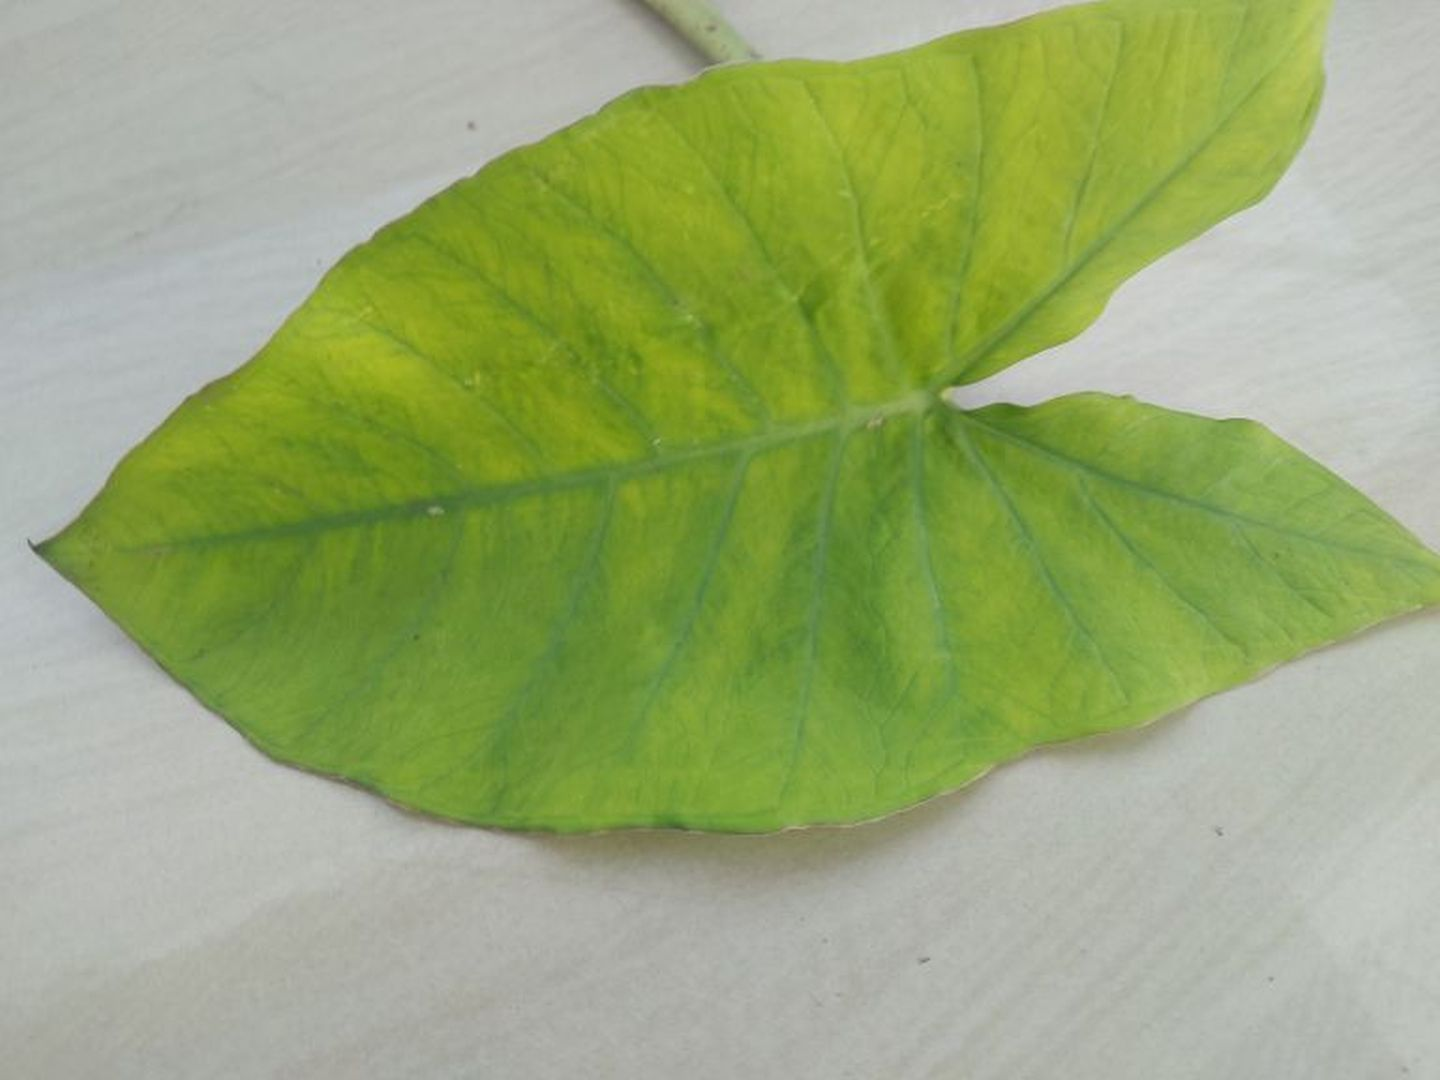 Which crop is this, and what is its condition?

taro, mosaic
